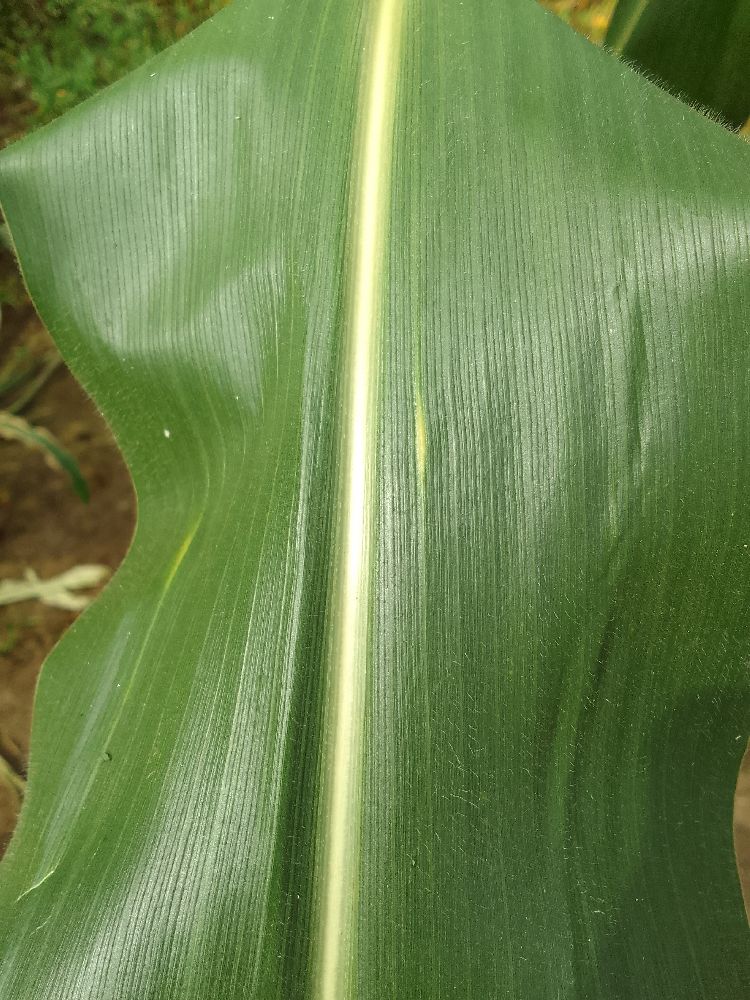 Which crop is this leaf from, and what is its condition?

maize, healthy
